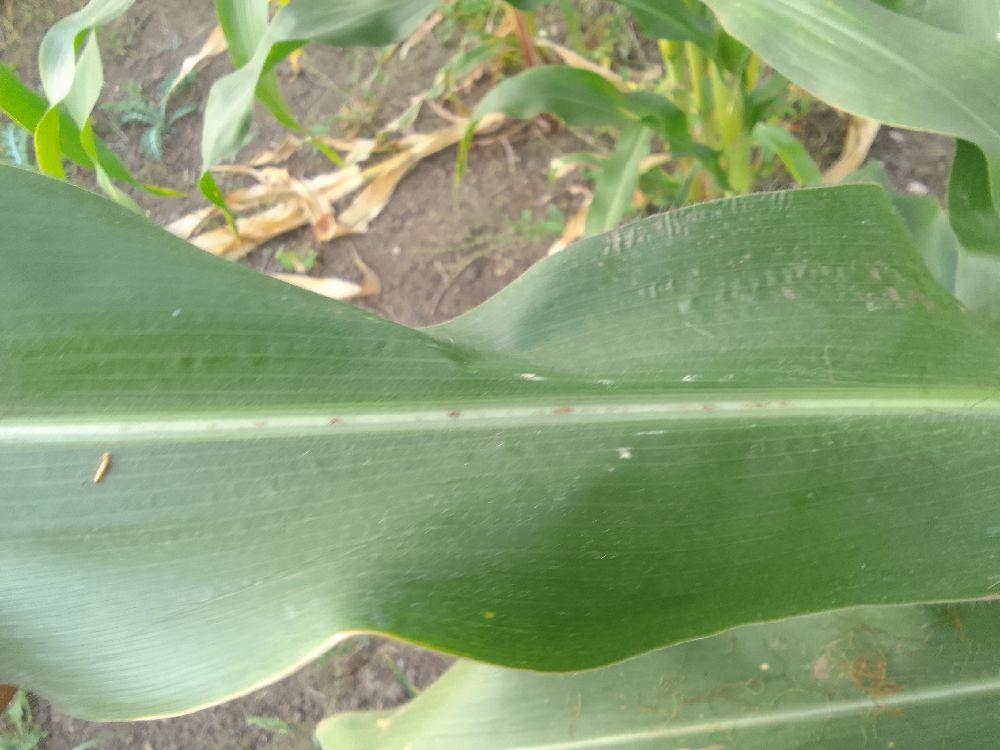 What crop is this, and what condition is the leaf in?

maize, healthy
